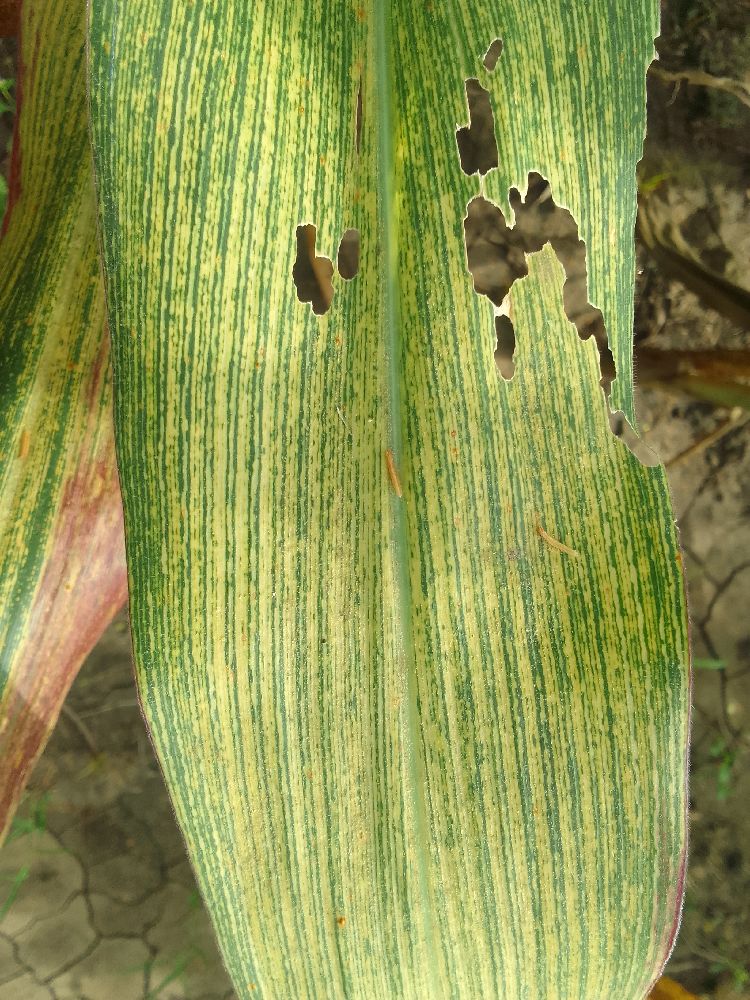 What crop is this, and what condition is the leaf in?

maize, maize streak virus
